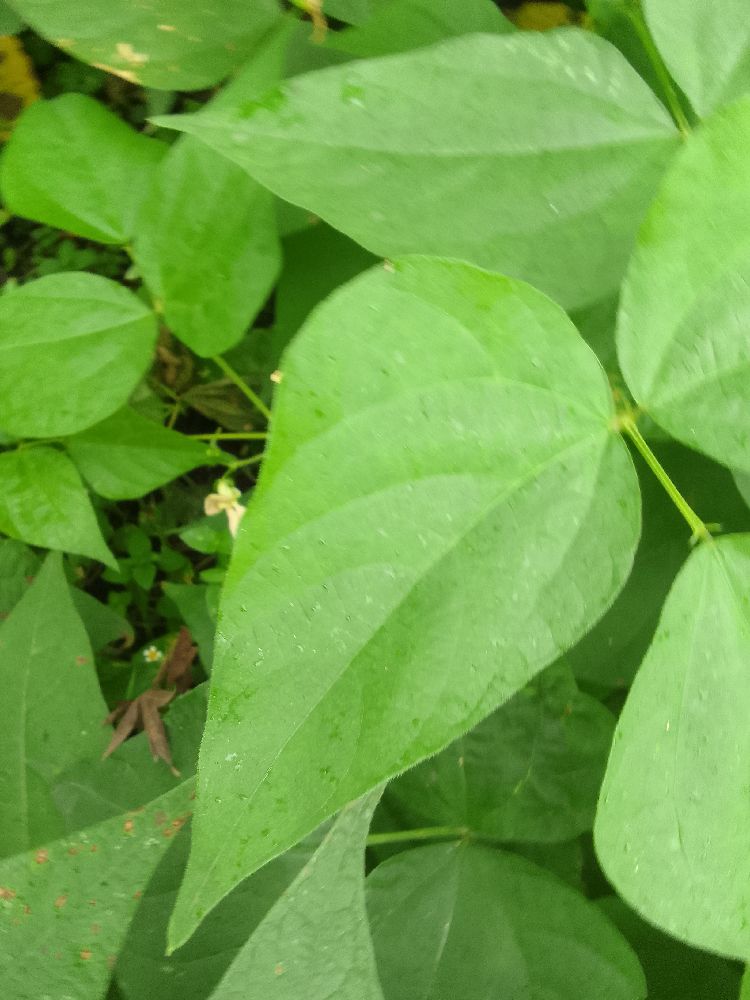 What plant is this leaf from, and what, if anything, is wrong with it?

common bean, healthy
